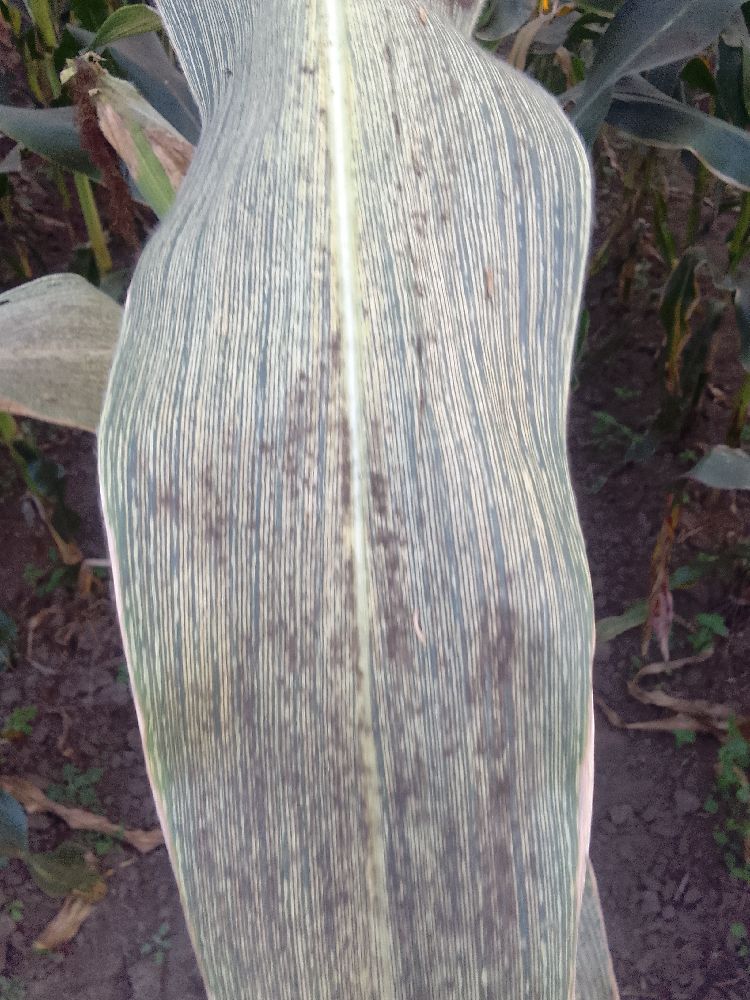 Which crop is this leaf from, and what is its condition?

maize, maize streak virus
